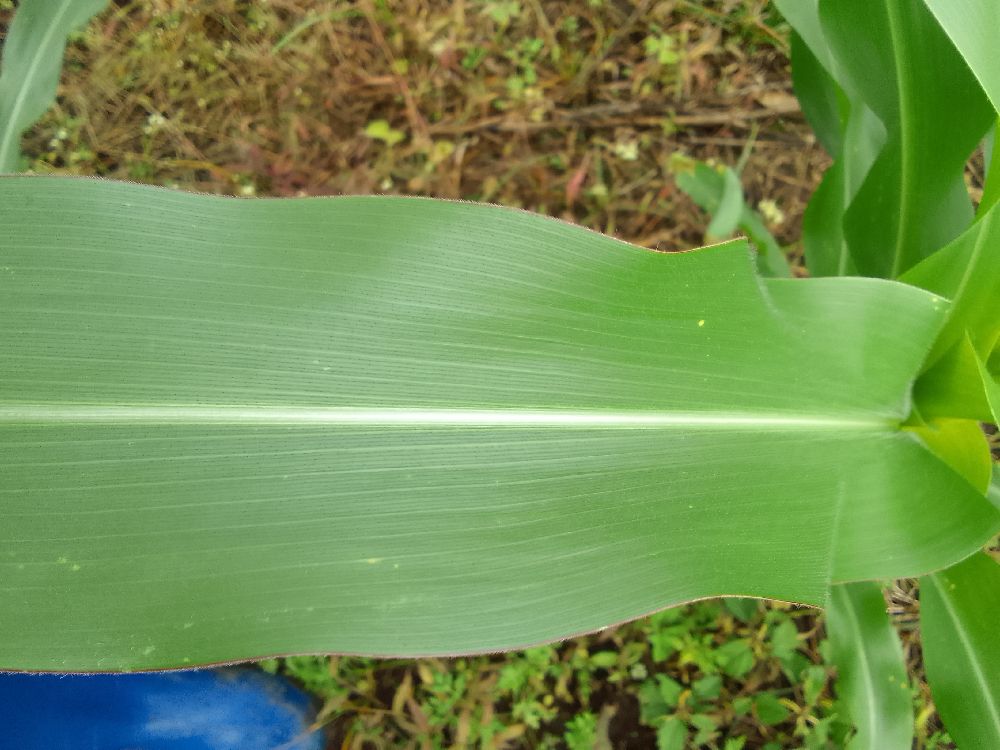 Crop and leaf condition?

maize, healthy
